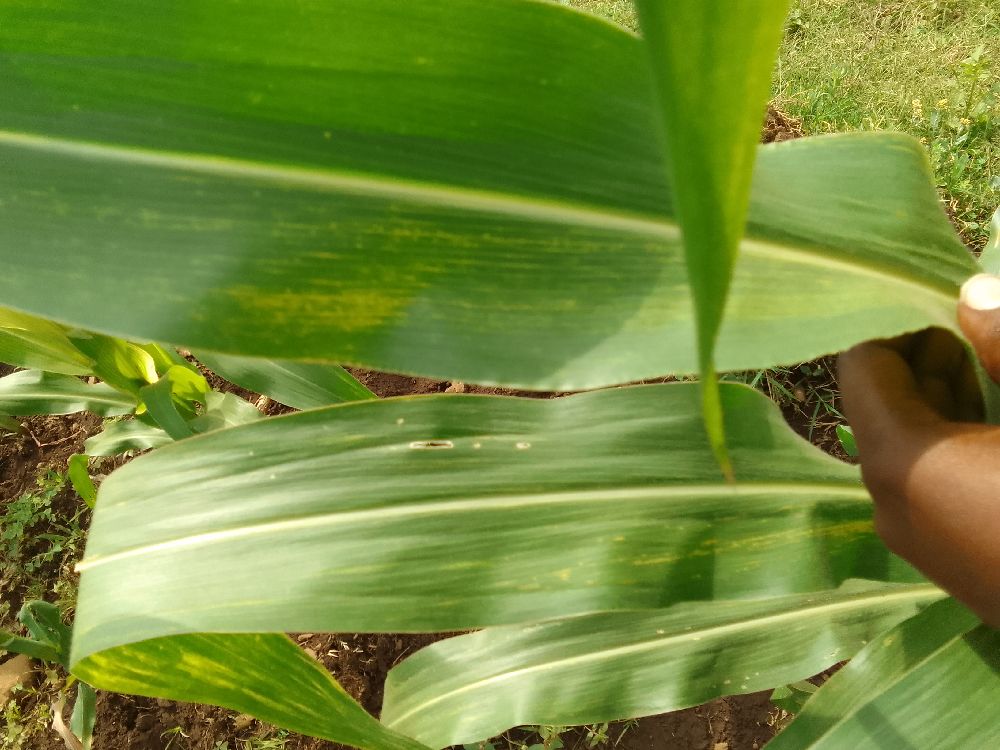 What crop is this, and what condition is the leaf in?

maize, maize lethal necrosis
